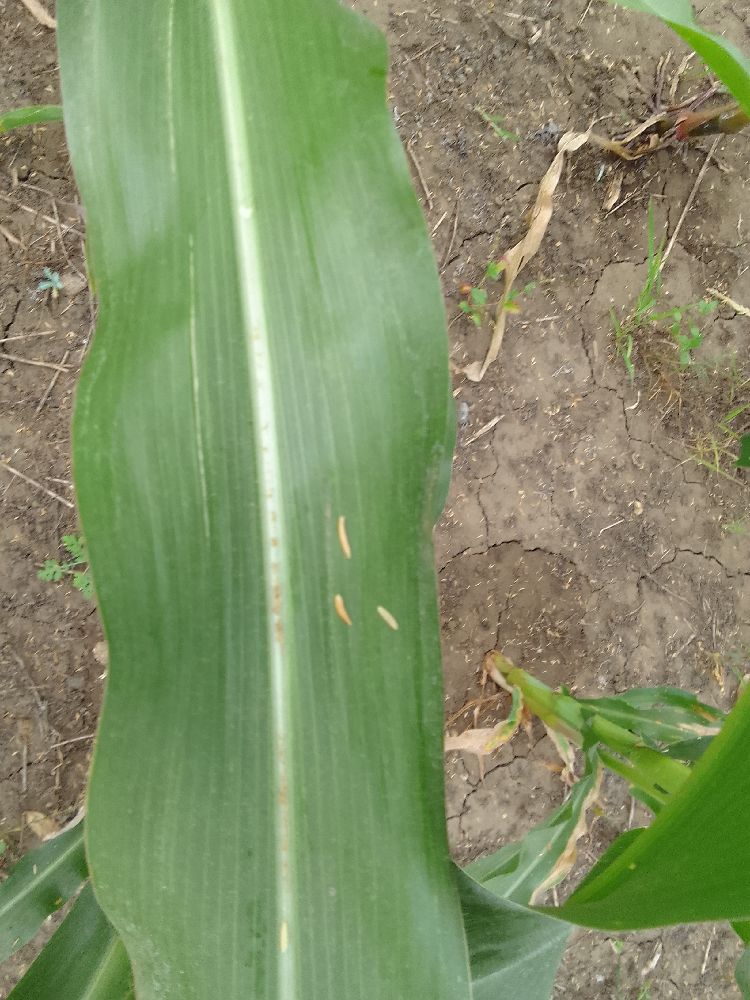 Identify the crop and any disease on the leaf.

maize, healthy
